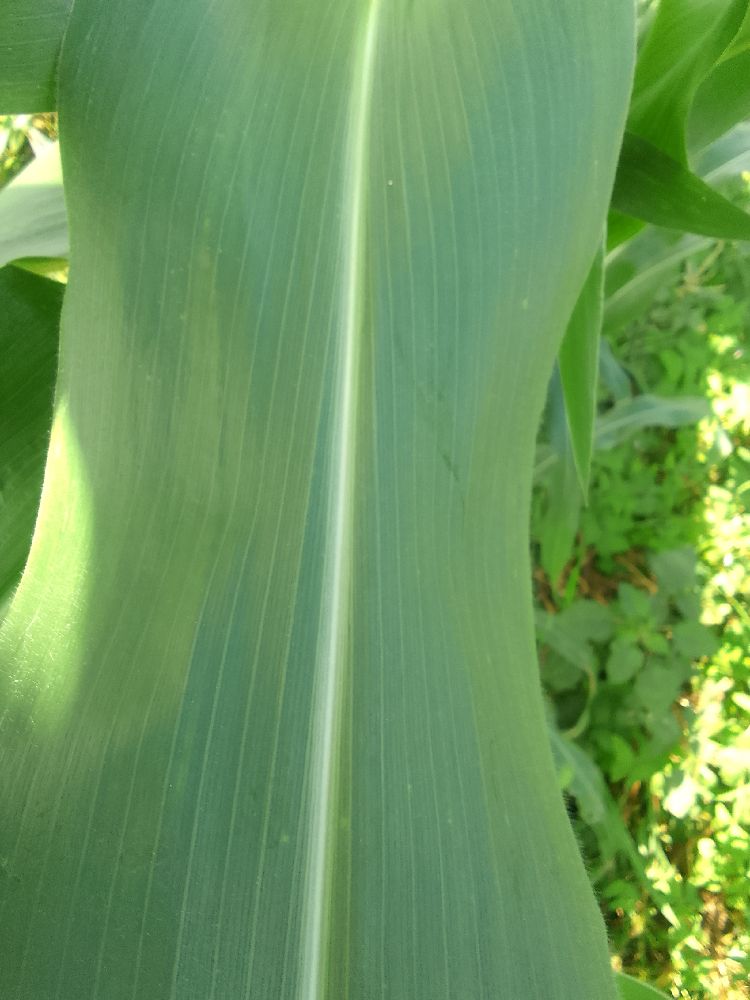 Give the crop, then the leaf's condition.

maize, healthy
